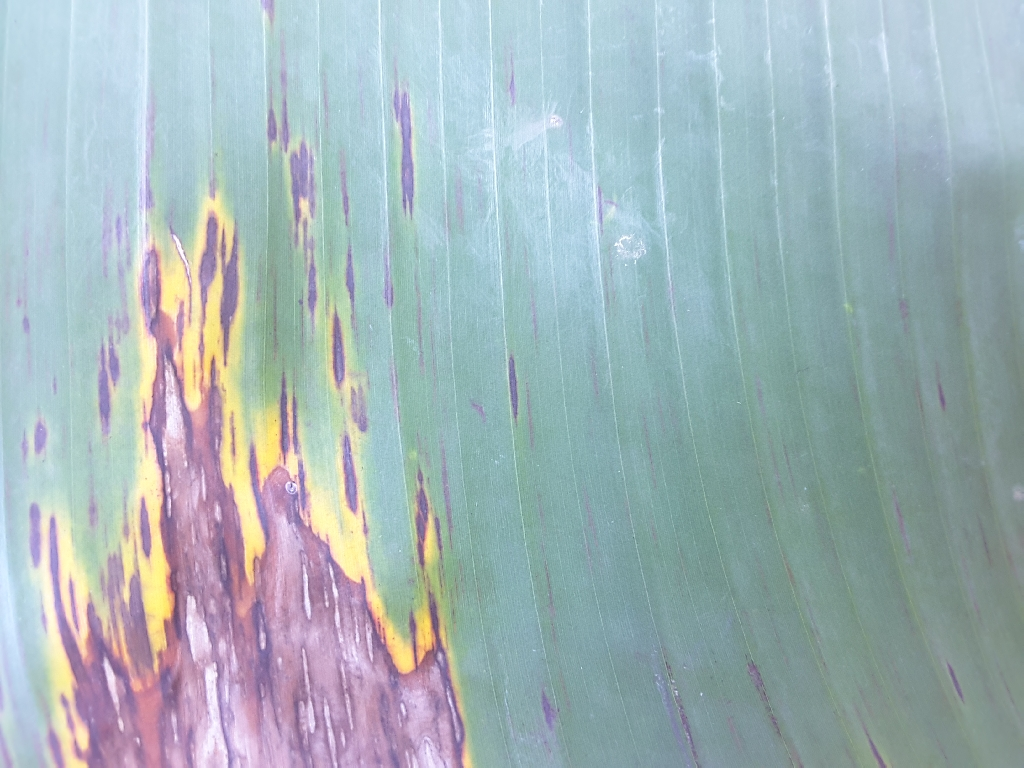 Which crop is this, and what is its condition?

banana, black sigatoka
